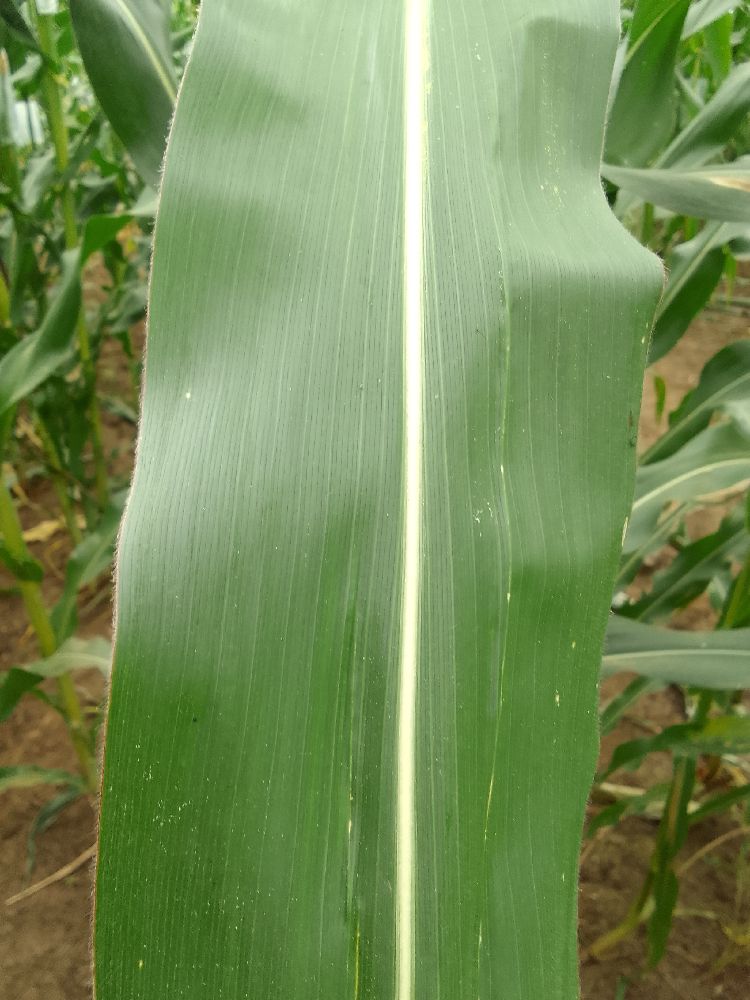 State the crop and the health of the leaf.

maize, healthy
